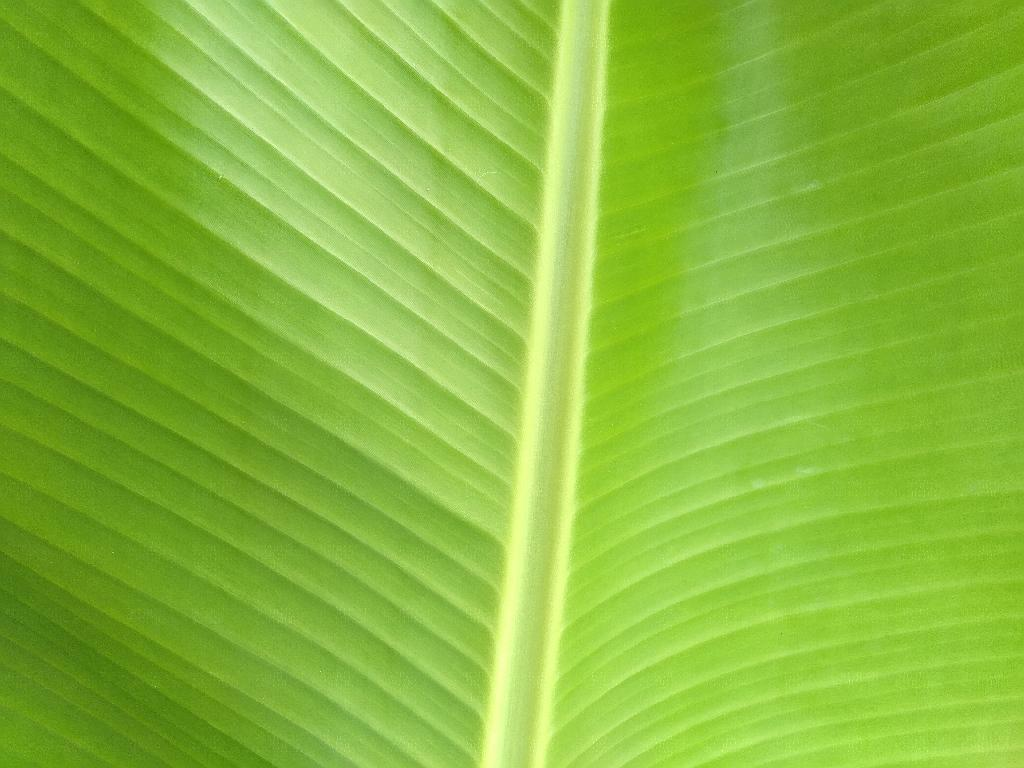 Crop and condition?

banana, healthy
